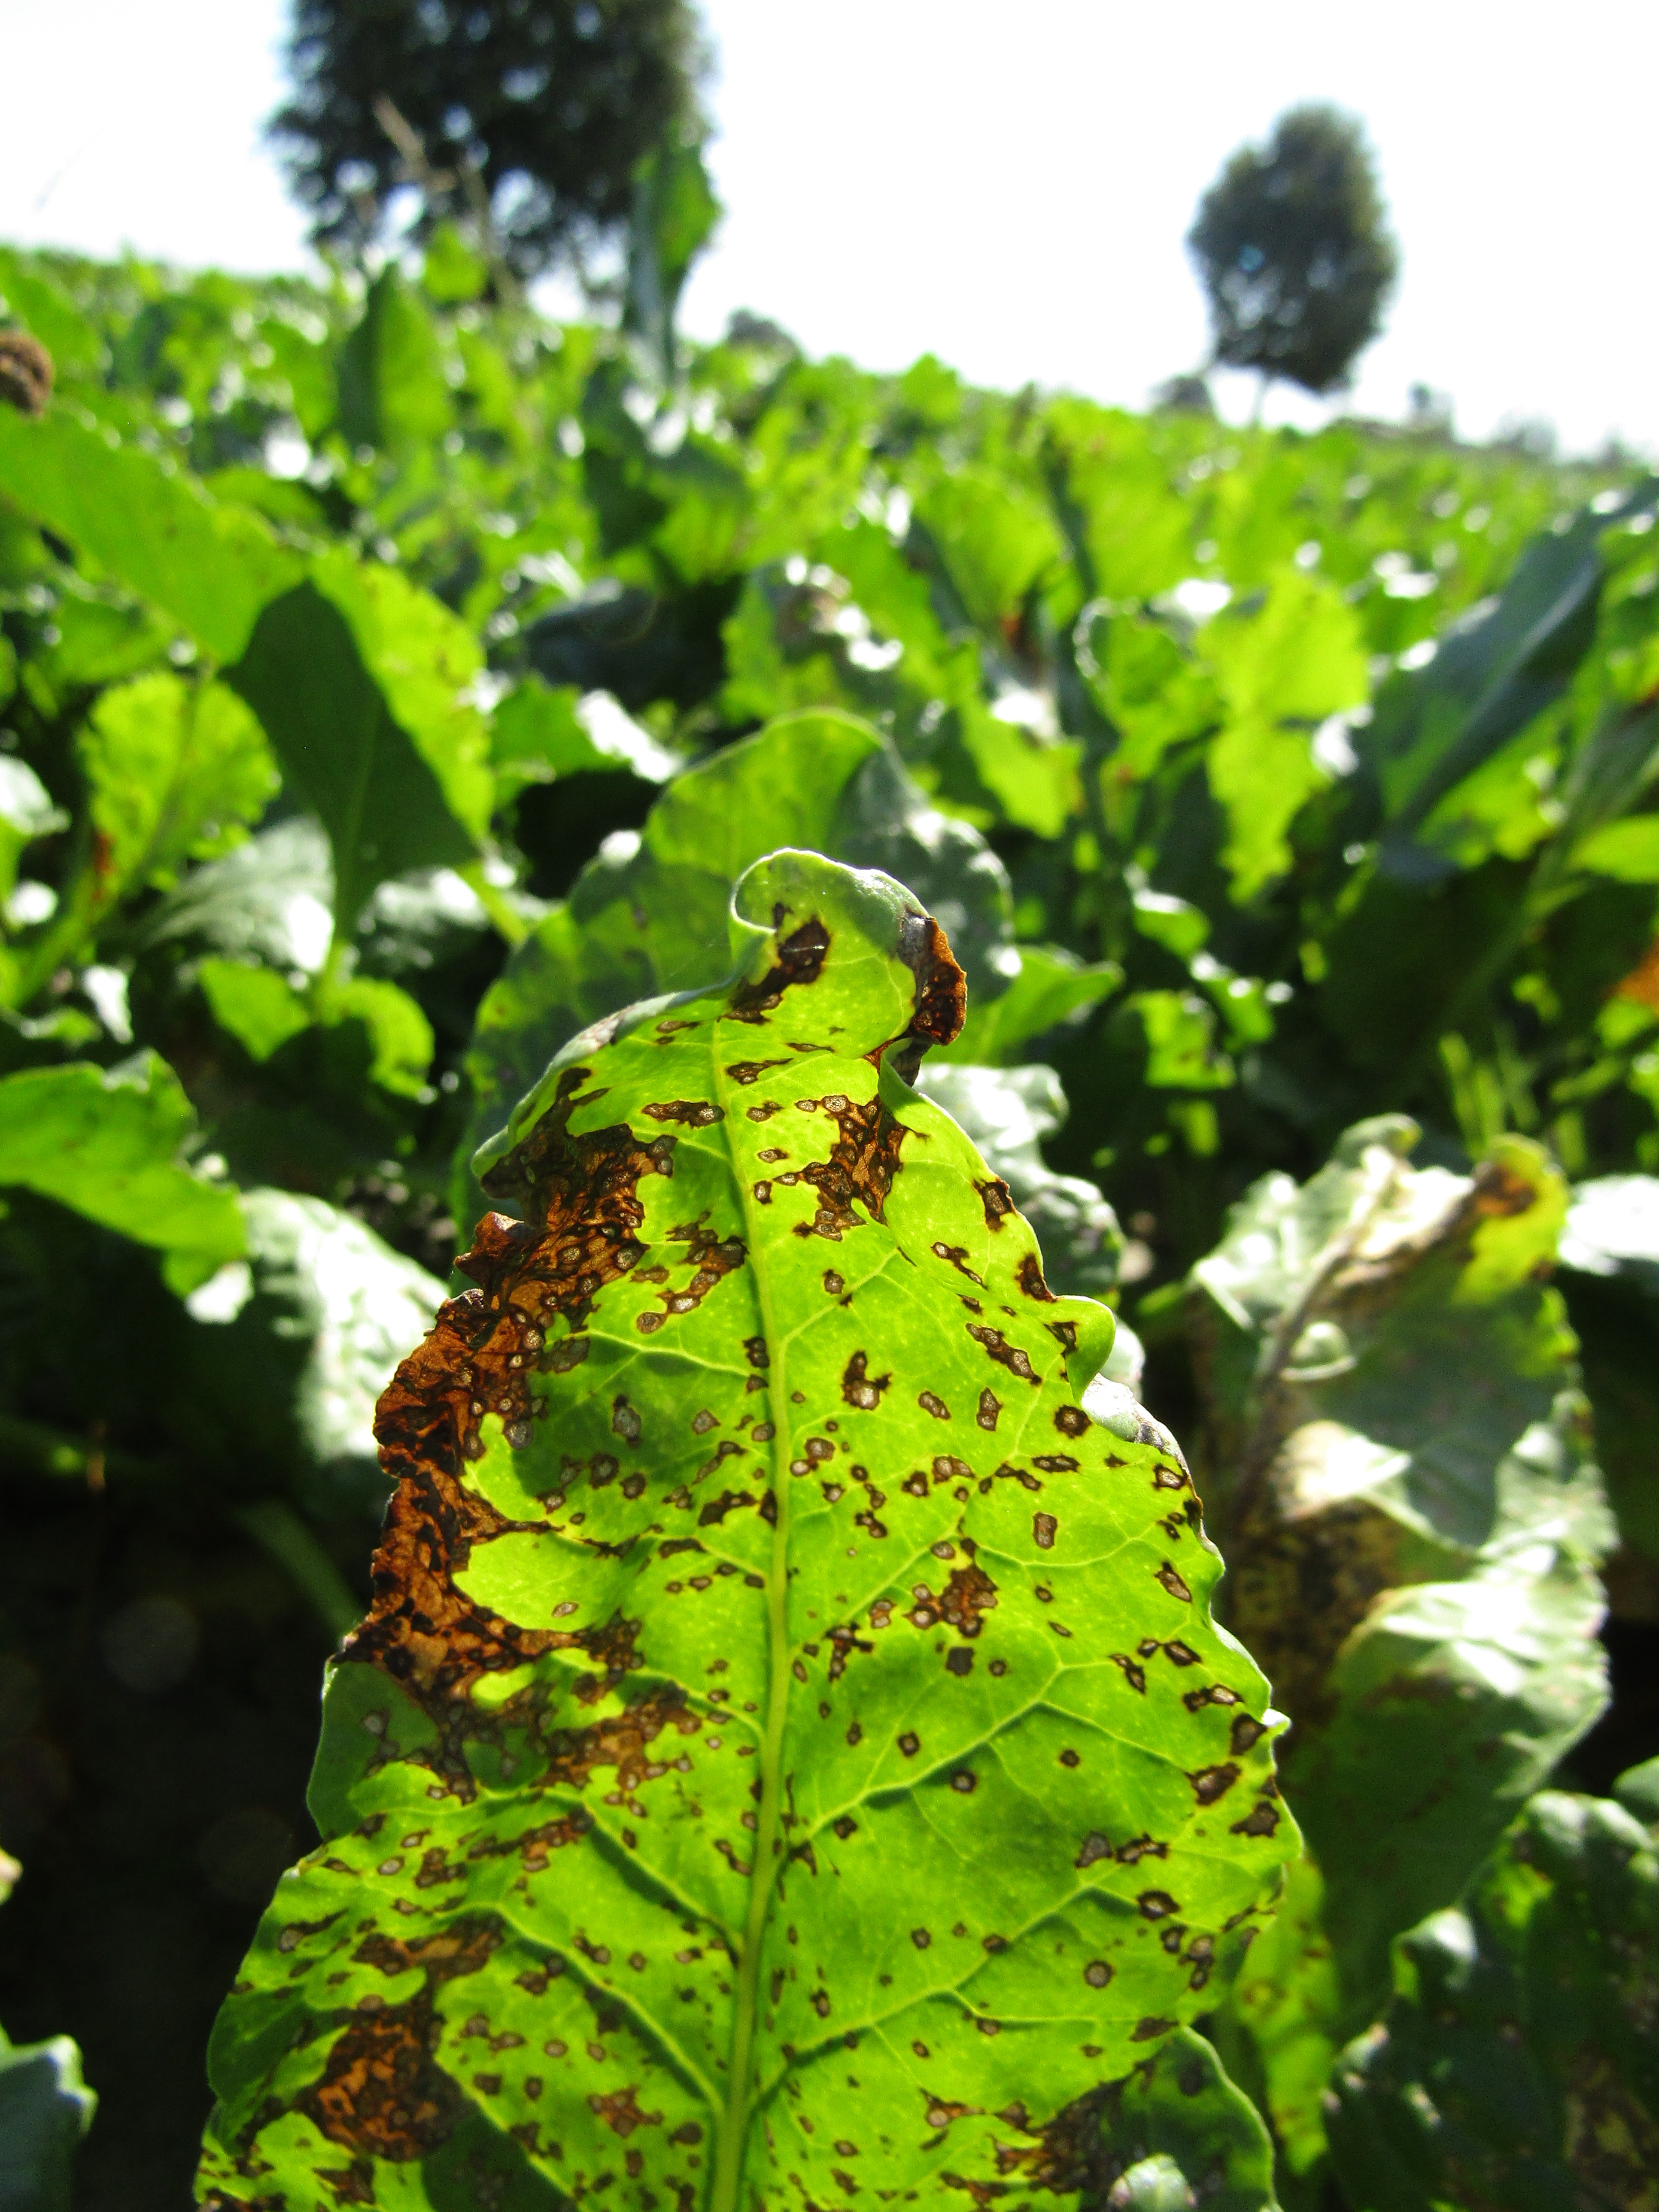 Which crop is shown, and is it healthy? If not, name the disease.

beet, cercospora
